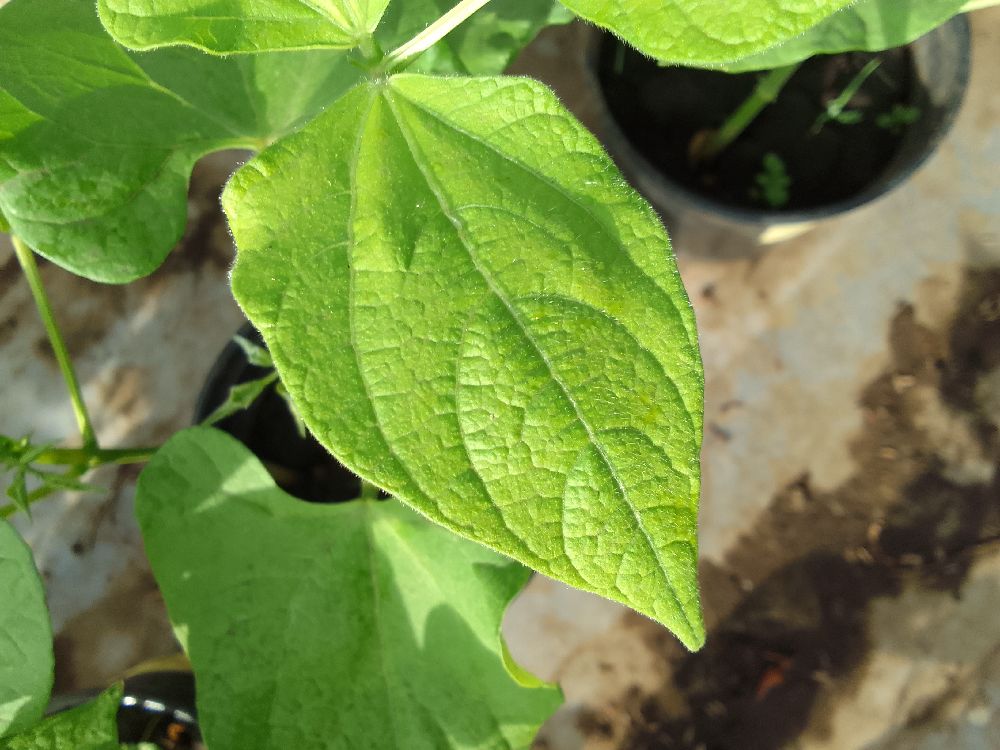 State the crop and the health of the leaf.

common bean, healthy
